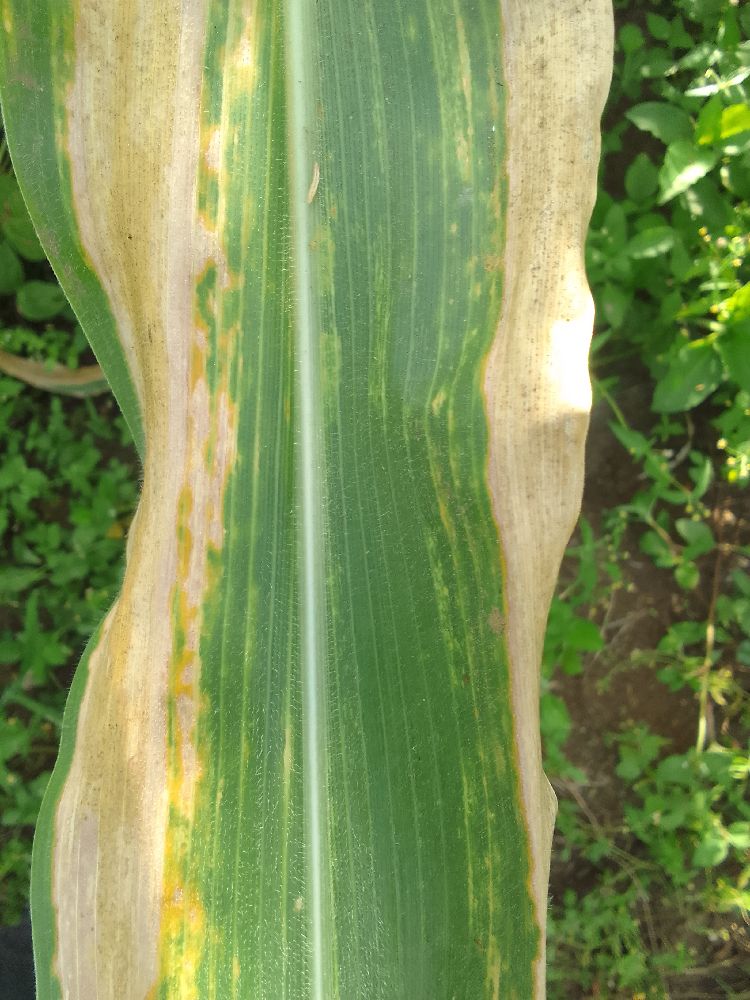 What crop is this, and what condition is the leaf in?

maize, maize lethal necrosis
